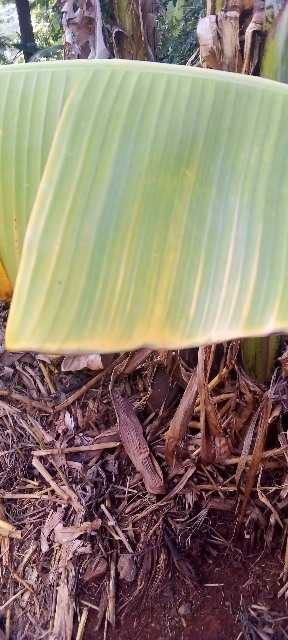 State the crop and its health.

banana, fusarium wilt race 1
